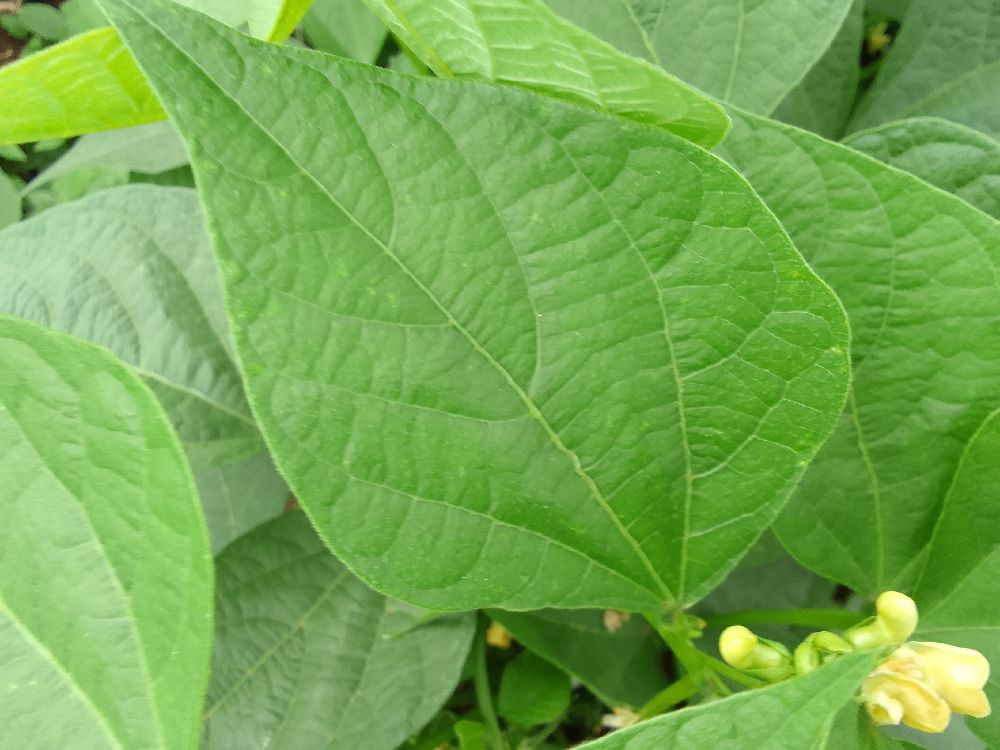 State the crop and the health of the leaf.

common bean, healthy
